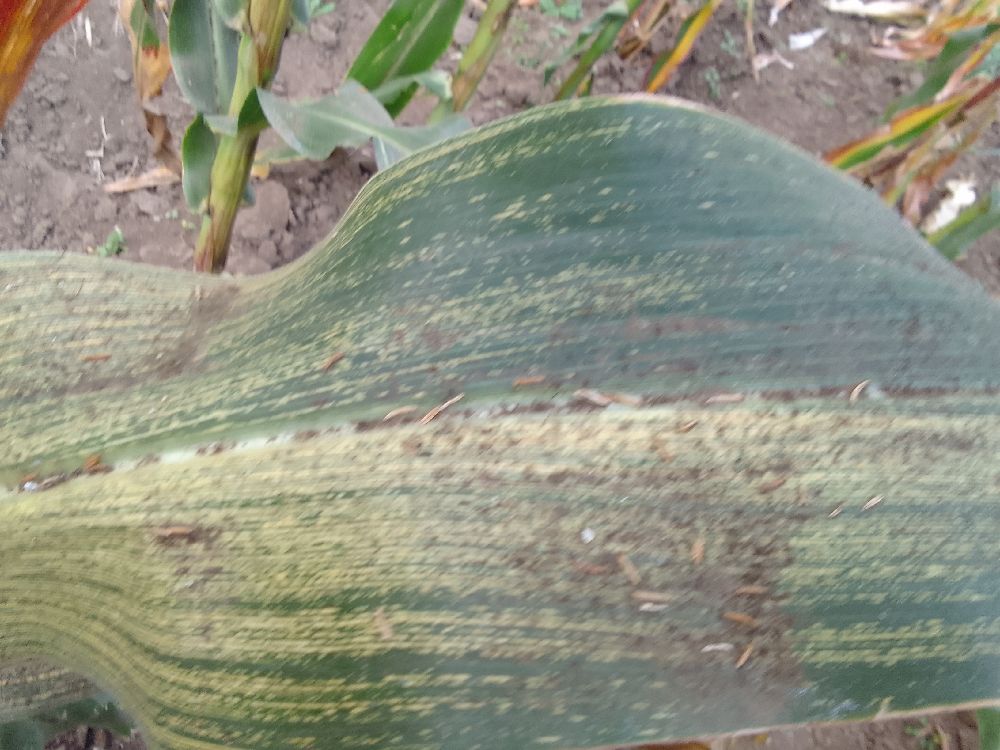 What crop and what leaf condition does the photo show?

maize, maize streak virus
